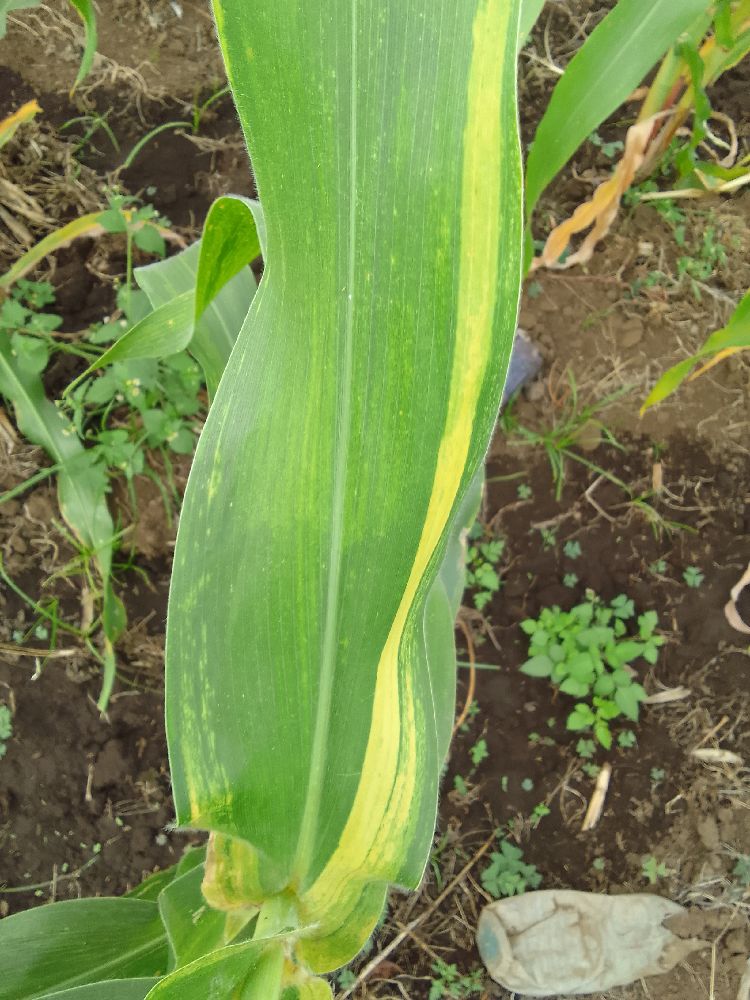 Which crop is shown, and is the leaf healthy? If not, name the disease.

maize, maize lethal necrosis
